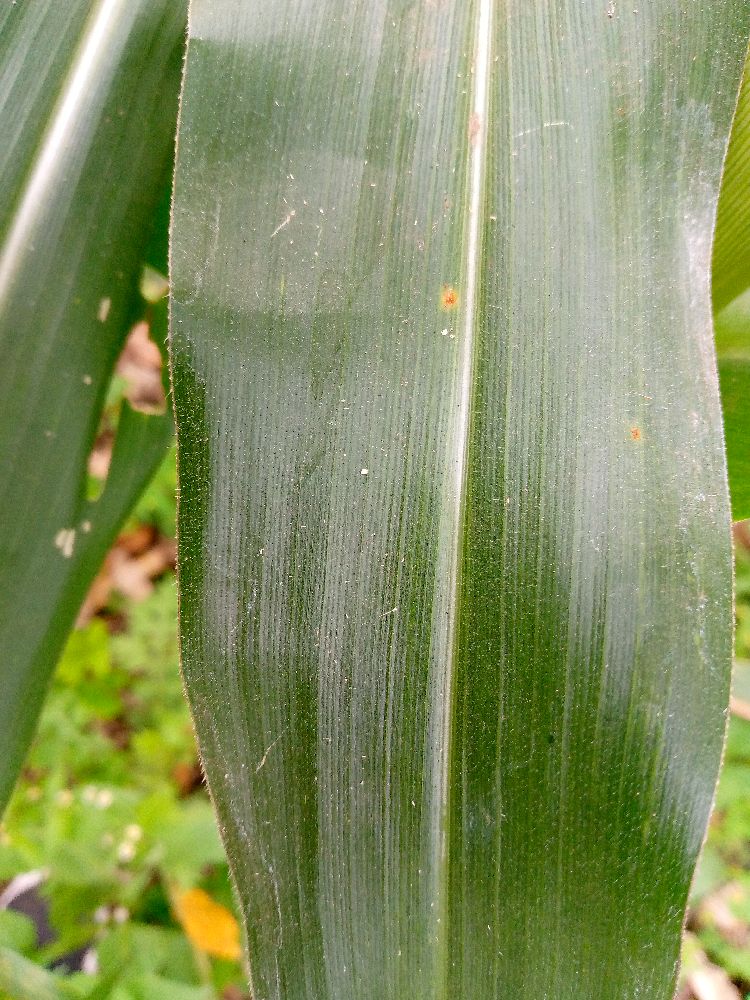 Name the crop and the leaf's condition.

maize, healthy
